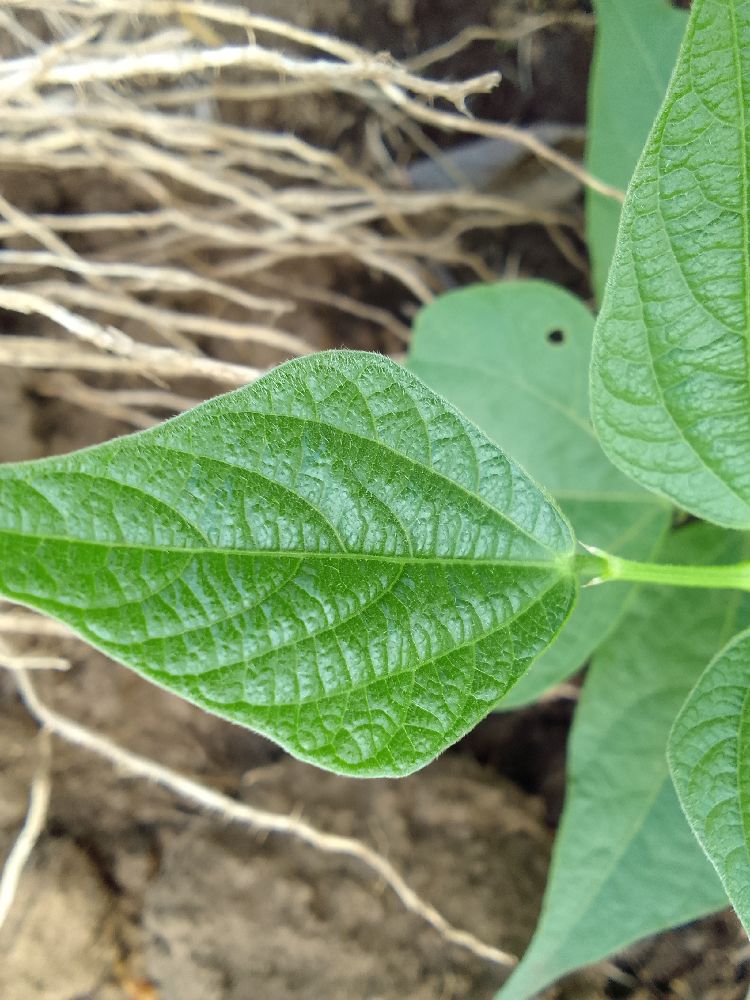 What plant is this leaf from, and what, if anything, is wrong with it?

common bean, healthy
